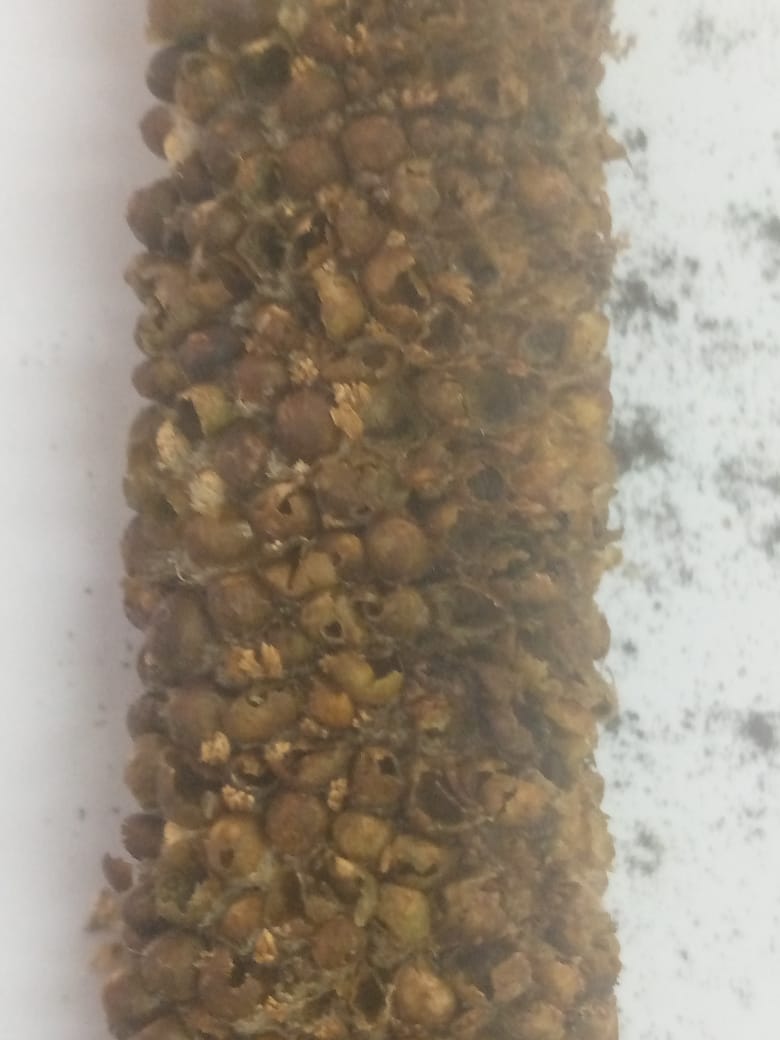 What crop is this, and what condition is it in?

pearl millet, smut
